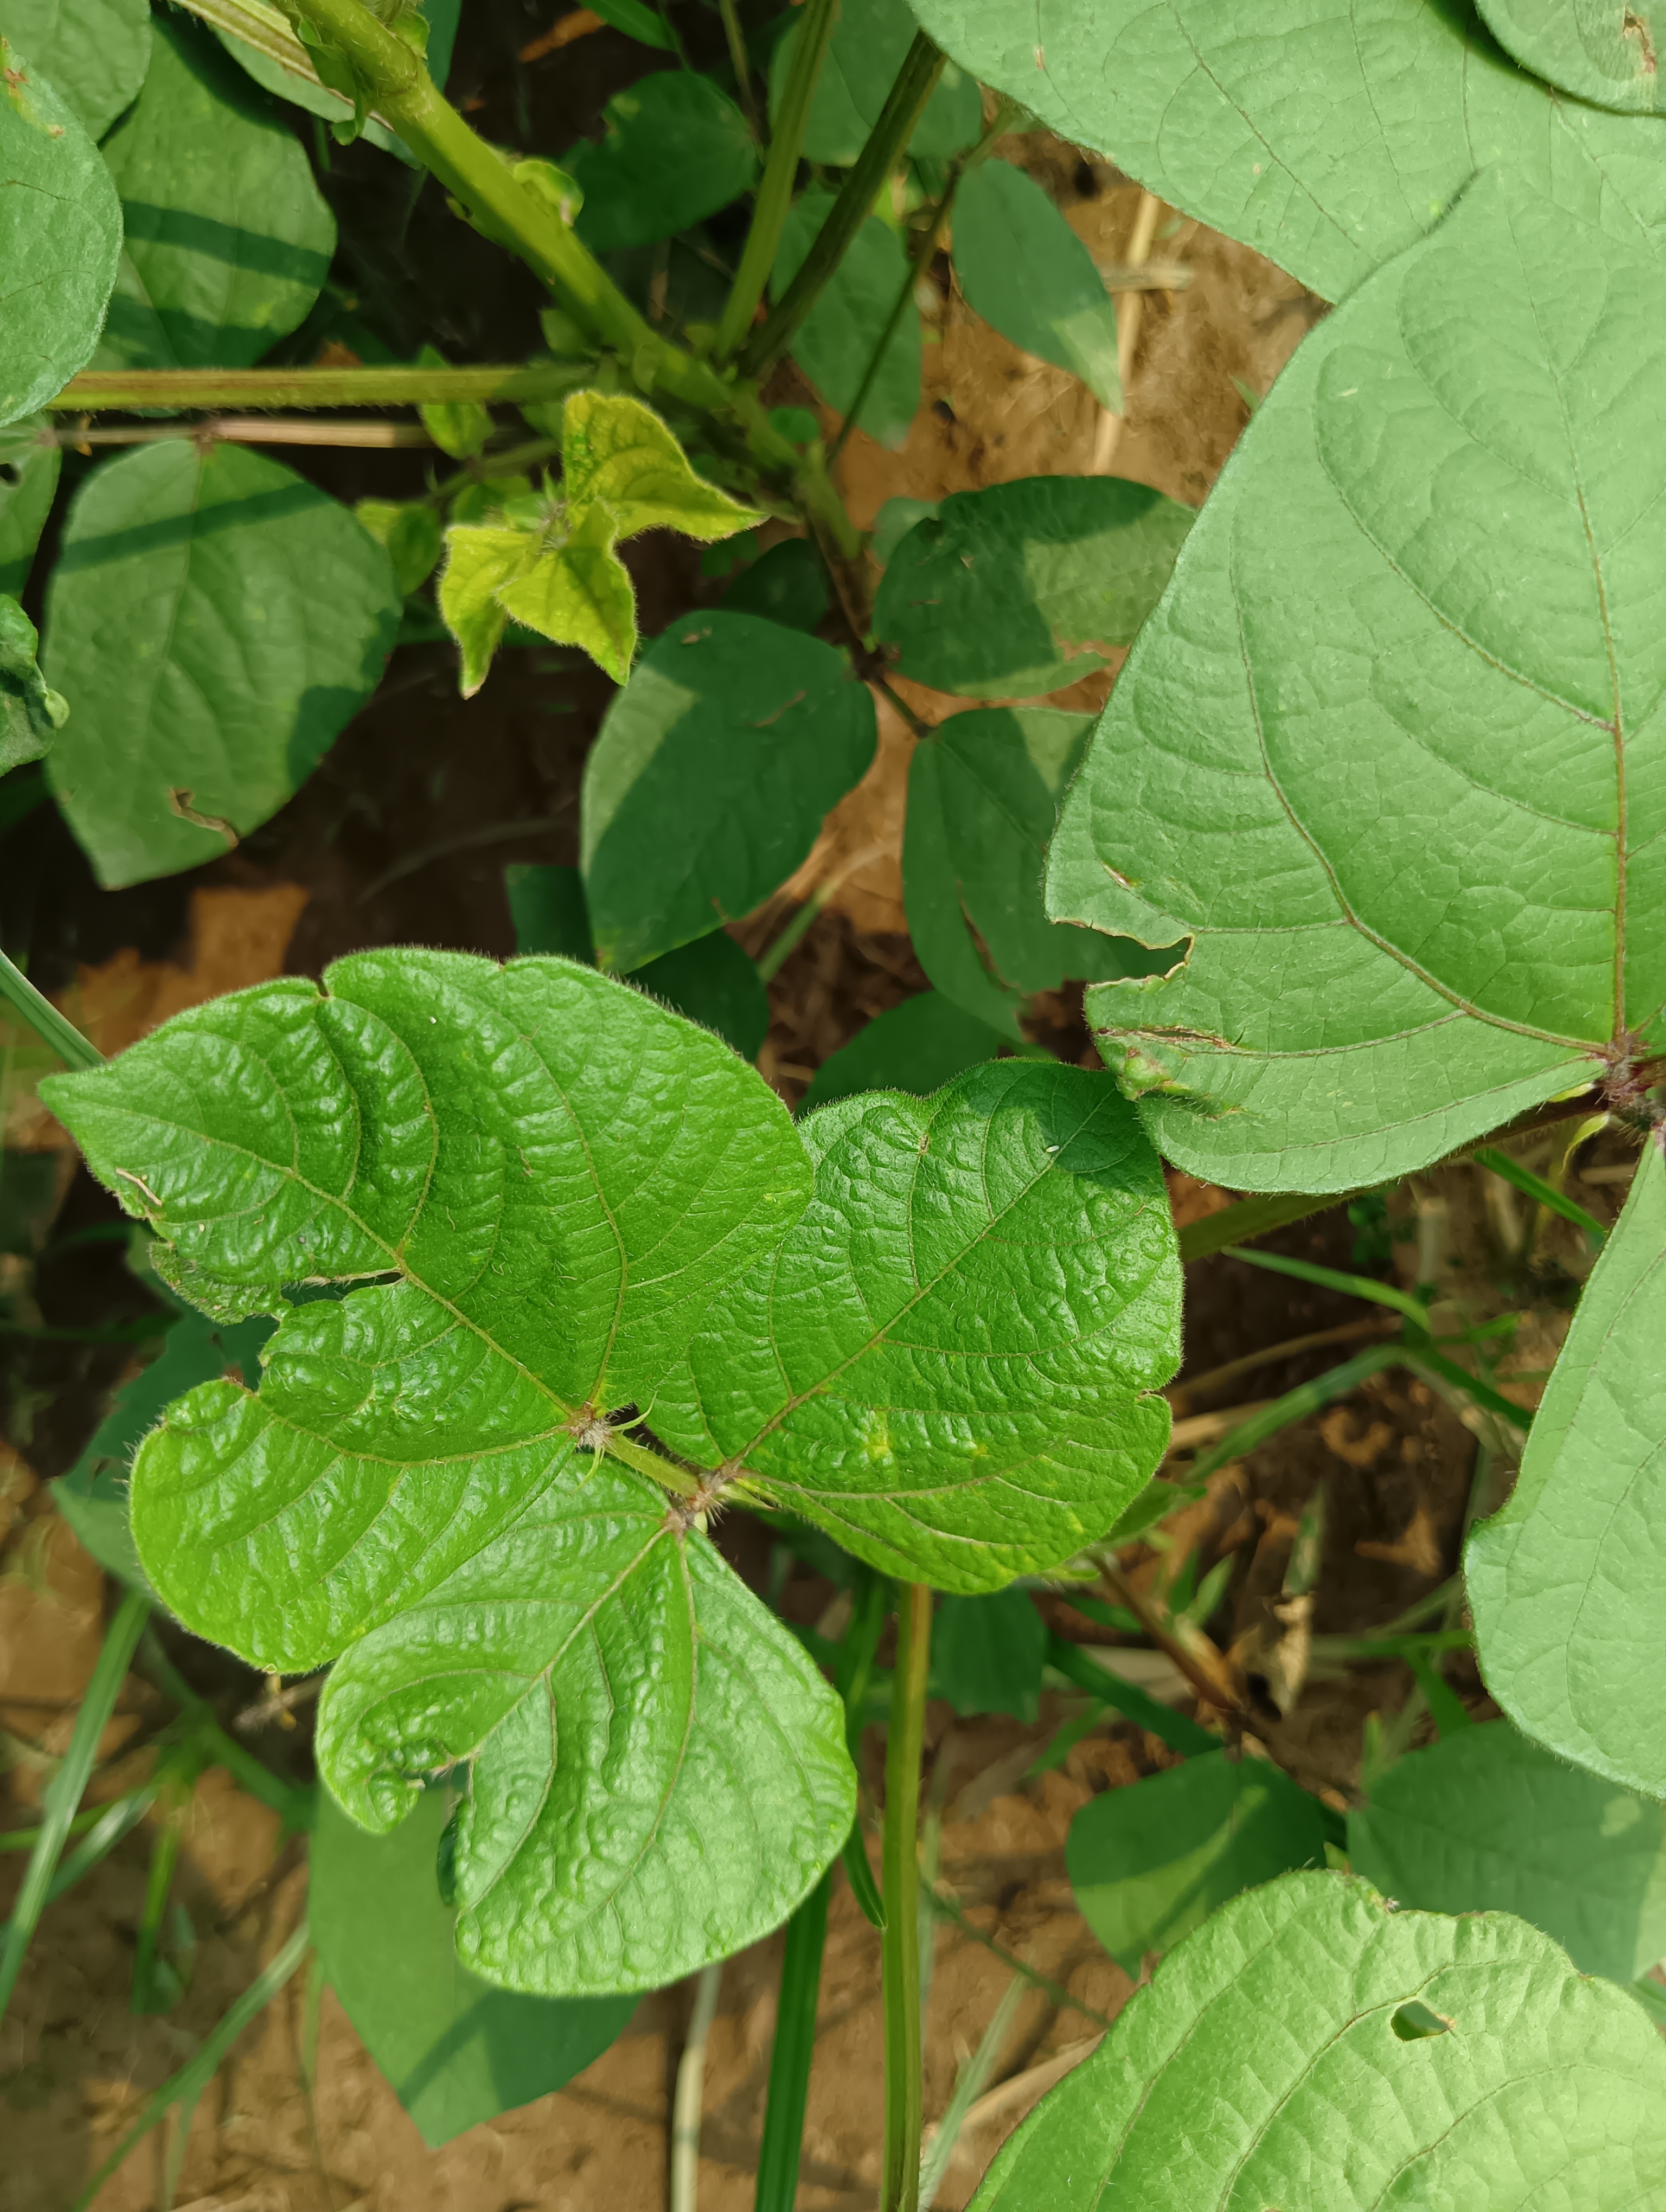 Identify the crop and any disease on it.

mungbean, healthy
